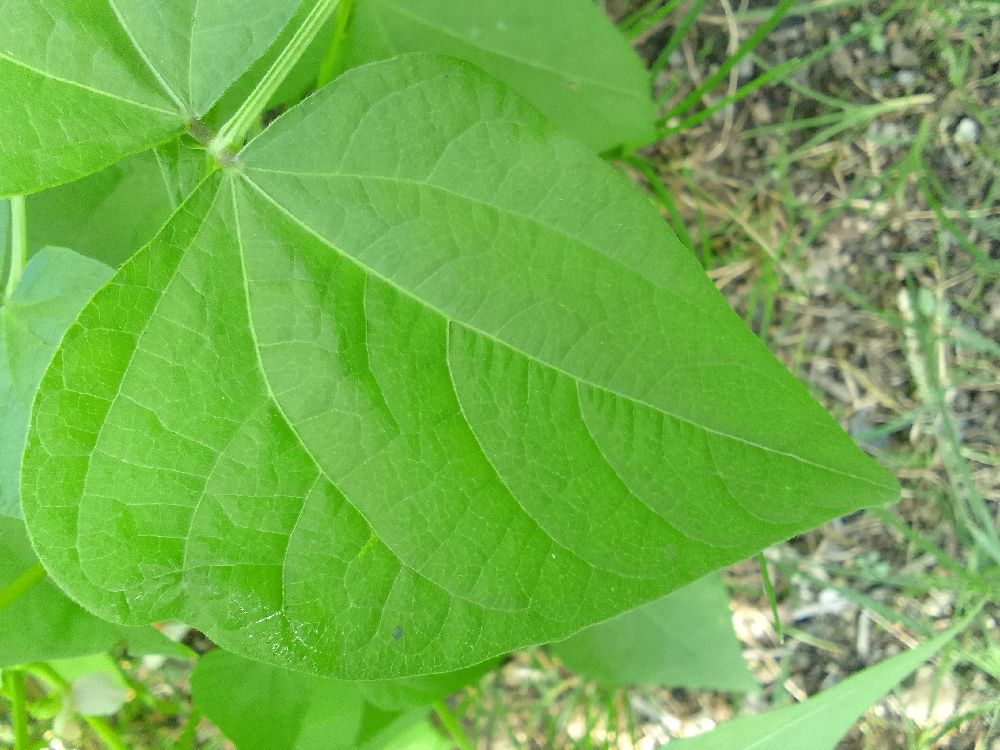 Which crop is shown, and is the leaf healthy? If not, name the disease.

common bean, healthy
